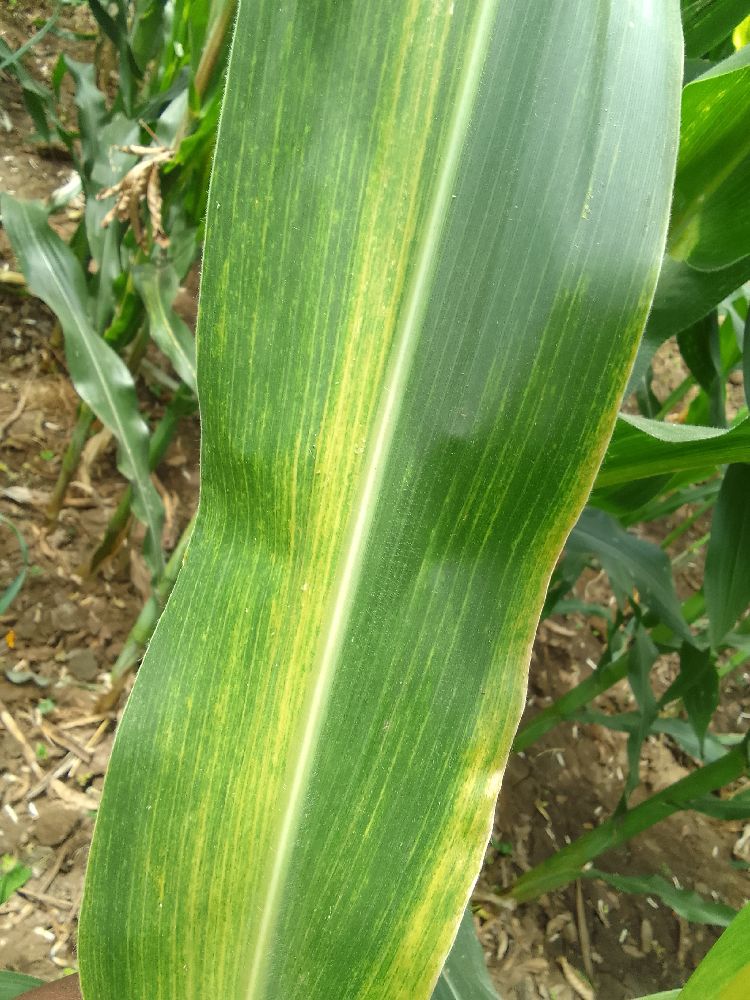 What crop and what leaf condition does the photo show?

maize, maize lethal necrosis
